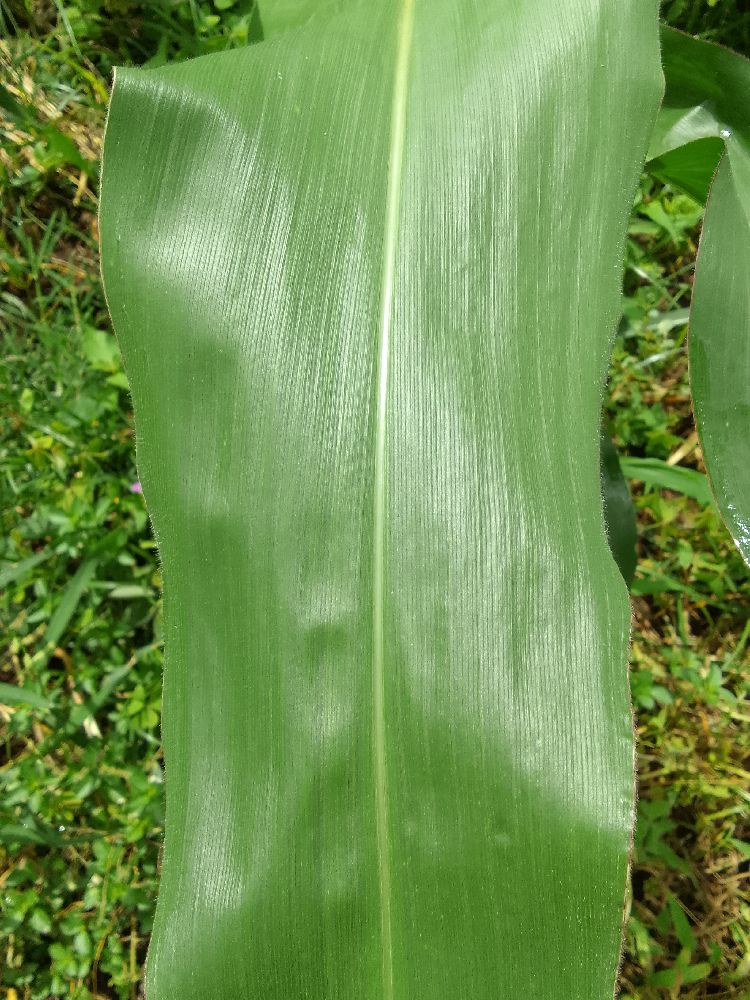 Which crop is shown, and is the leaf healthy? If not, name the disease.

maize, healthy
